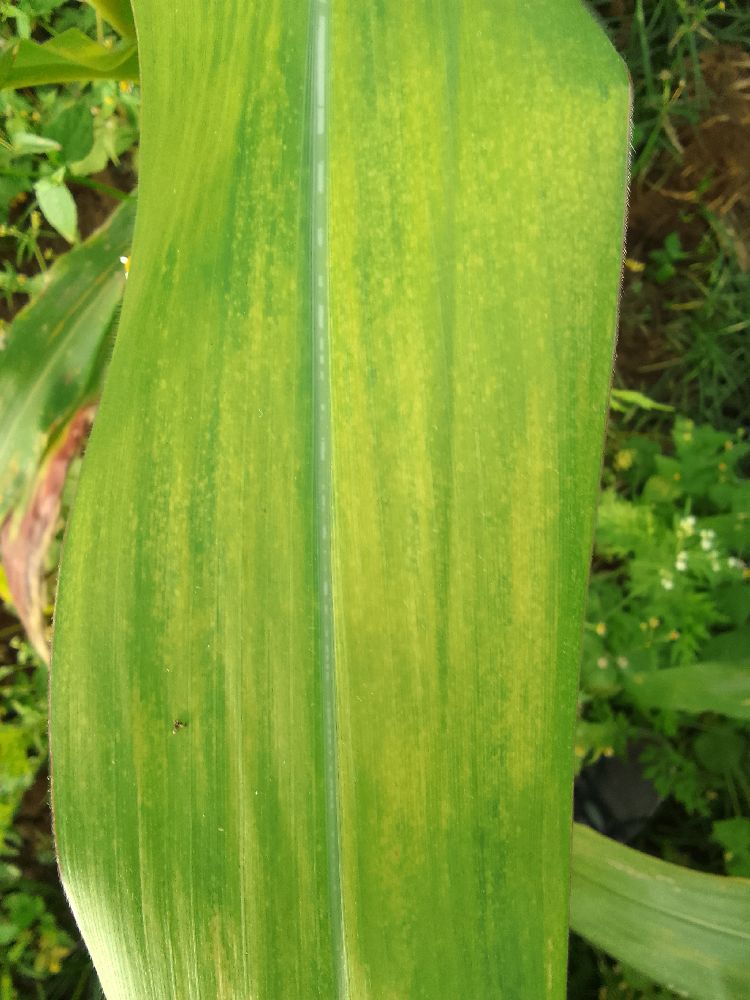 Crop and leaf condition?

maize, maize lethal necrosis
